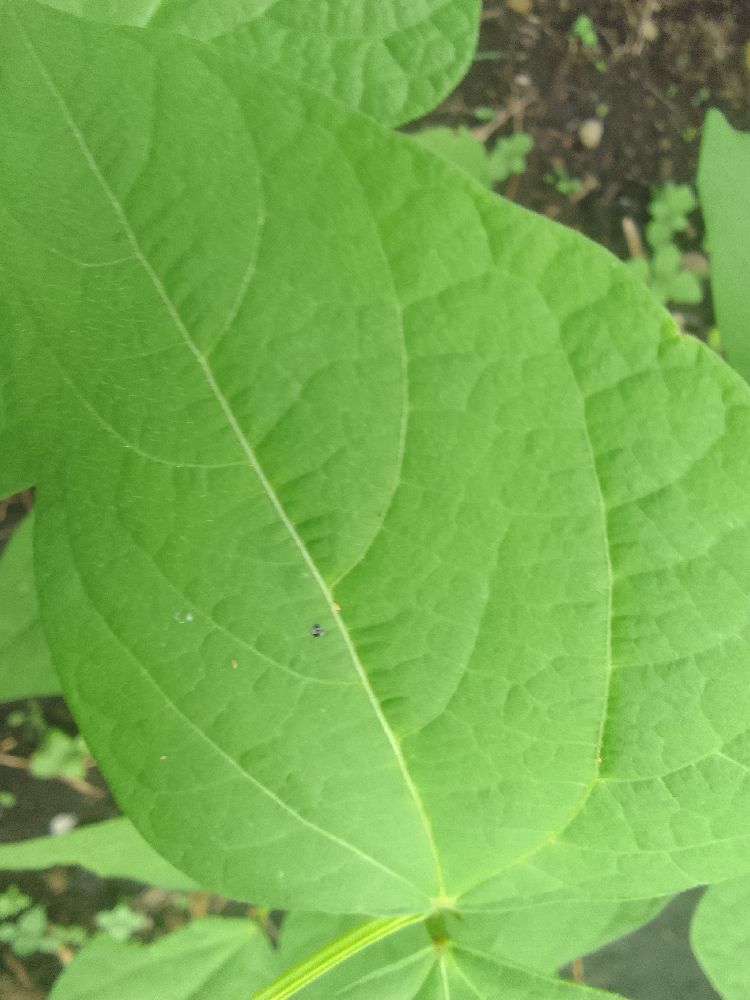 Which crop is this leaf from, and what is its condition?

common bean, healthy
